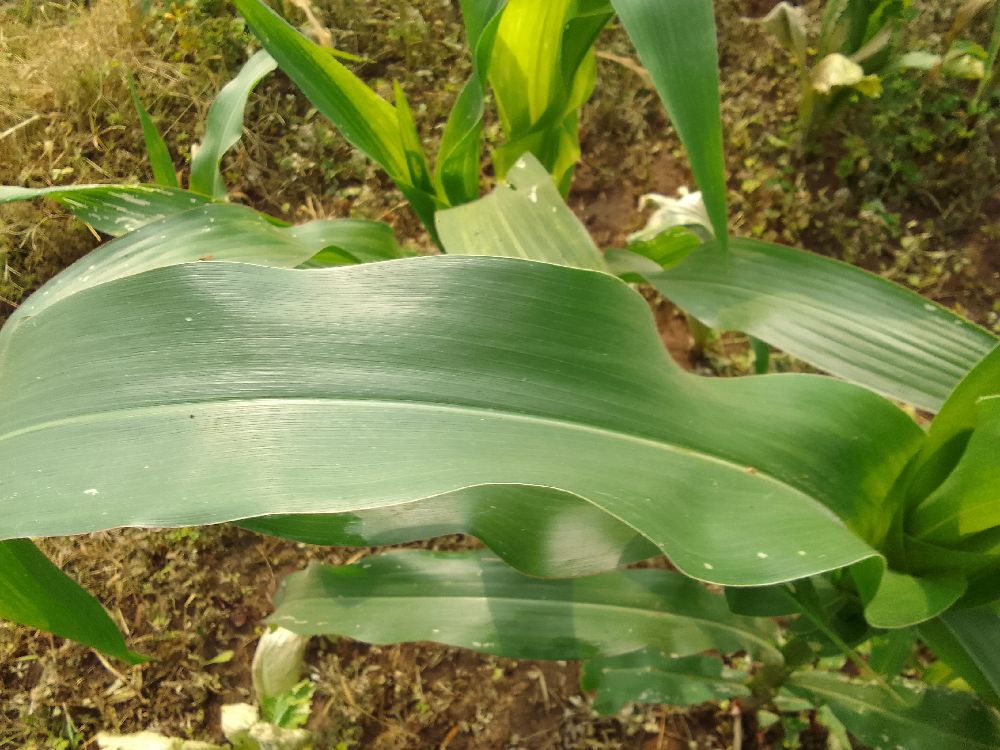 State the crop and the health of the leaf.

maize, healthy
